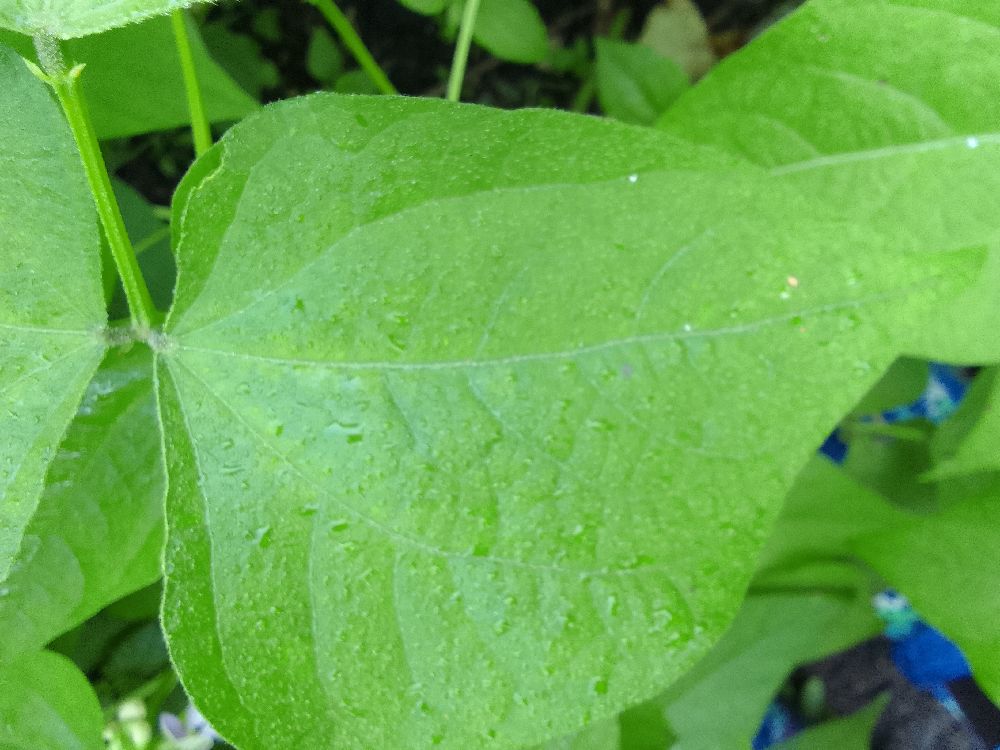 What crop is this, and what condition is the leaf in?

common bean, healthy
